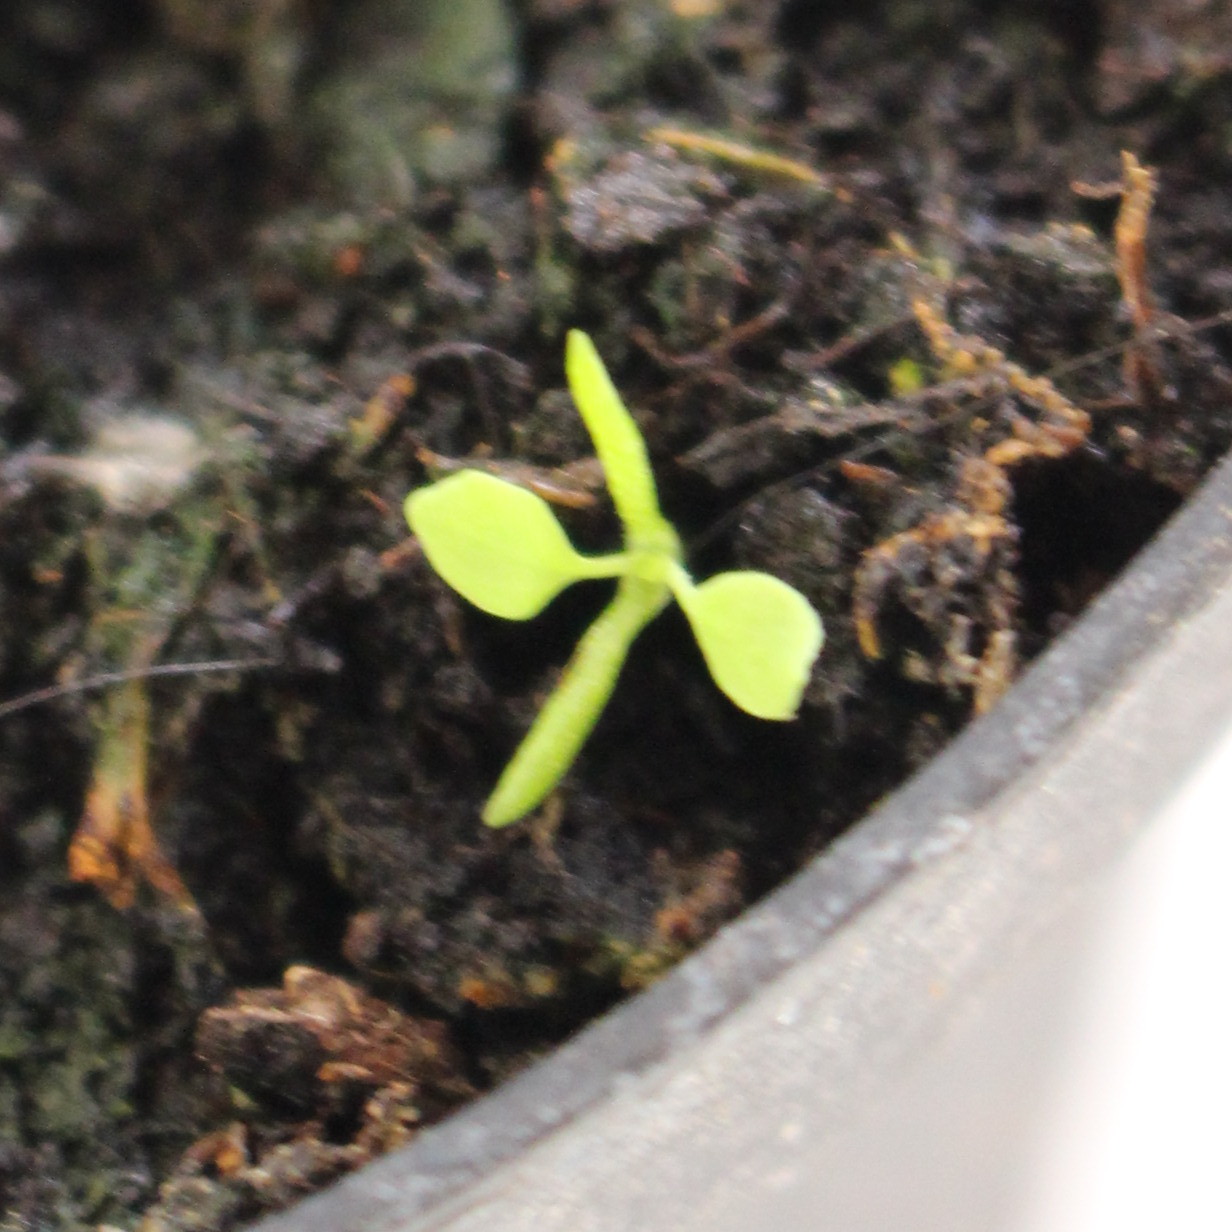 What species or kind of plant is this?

Papaver rhoeas
